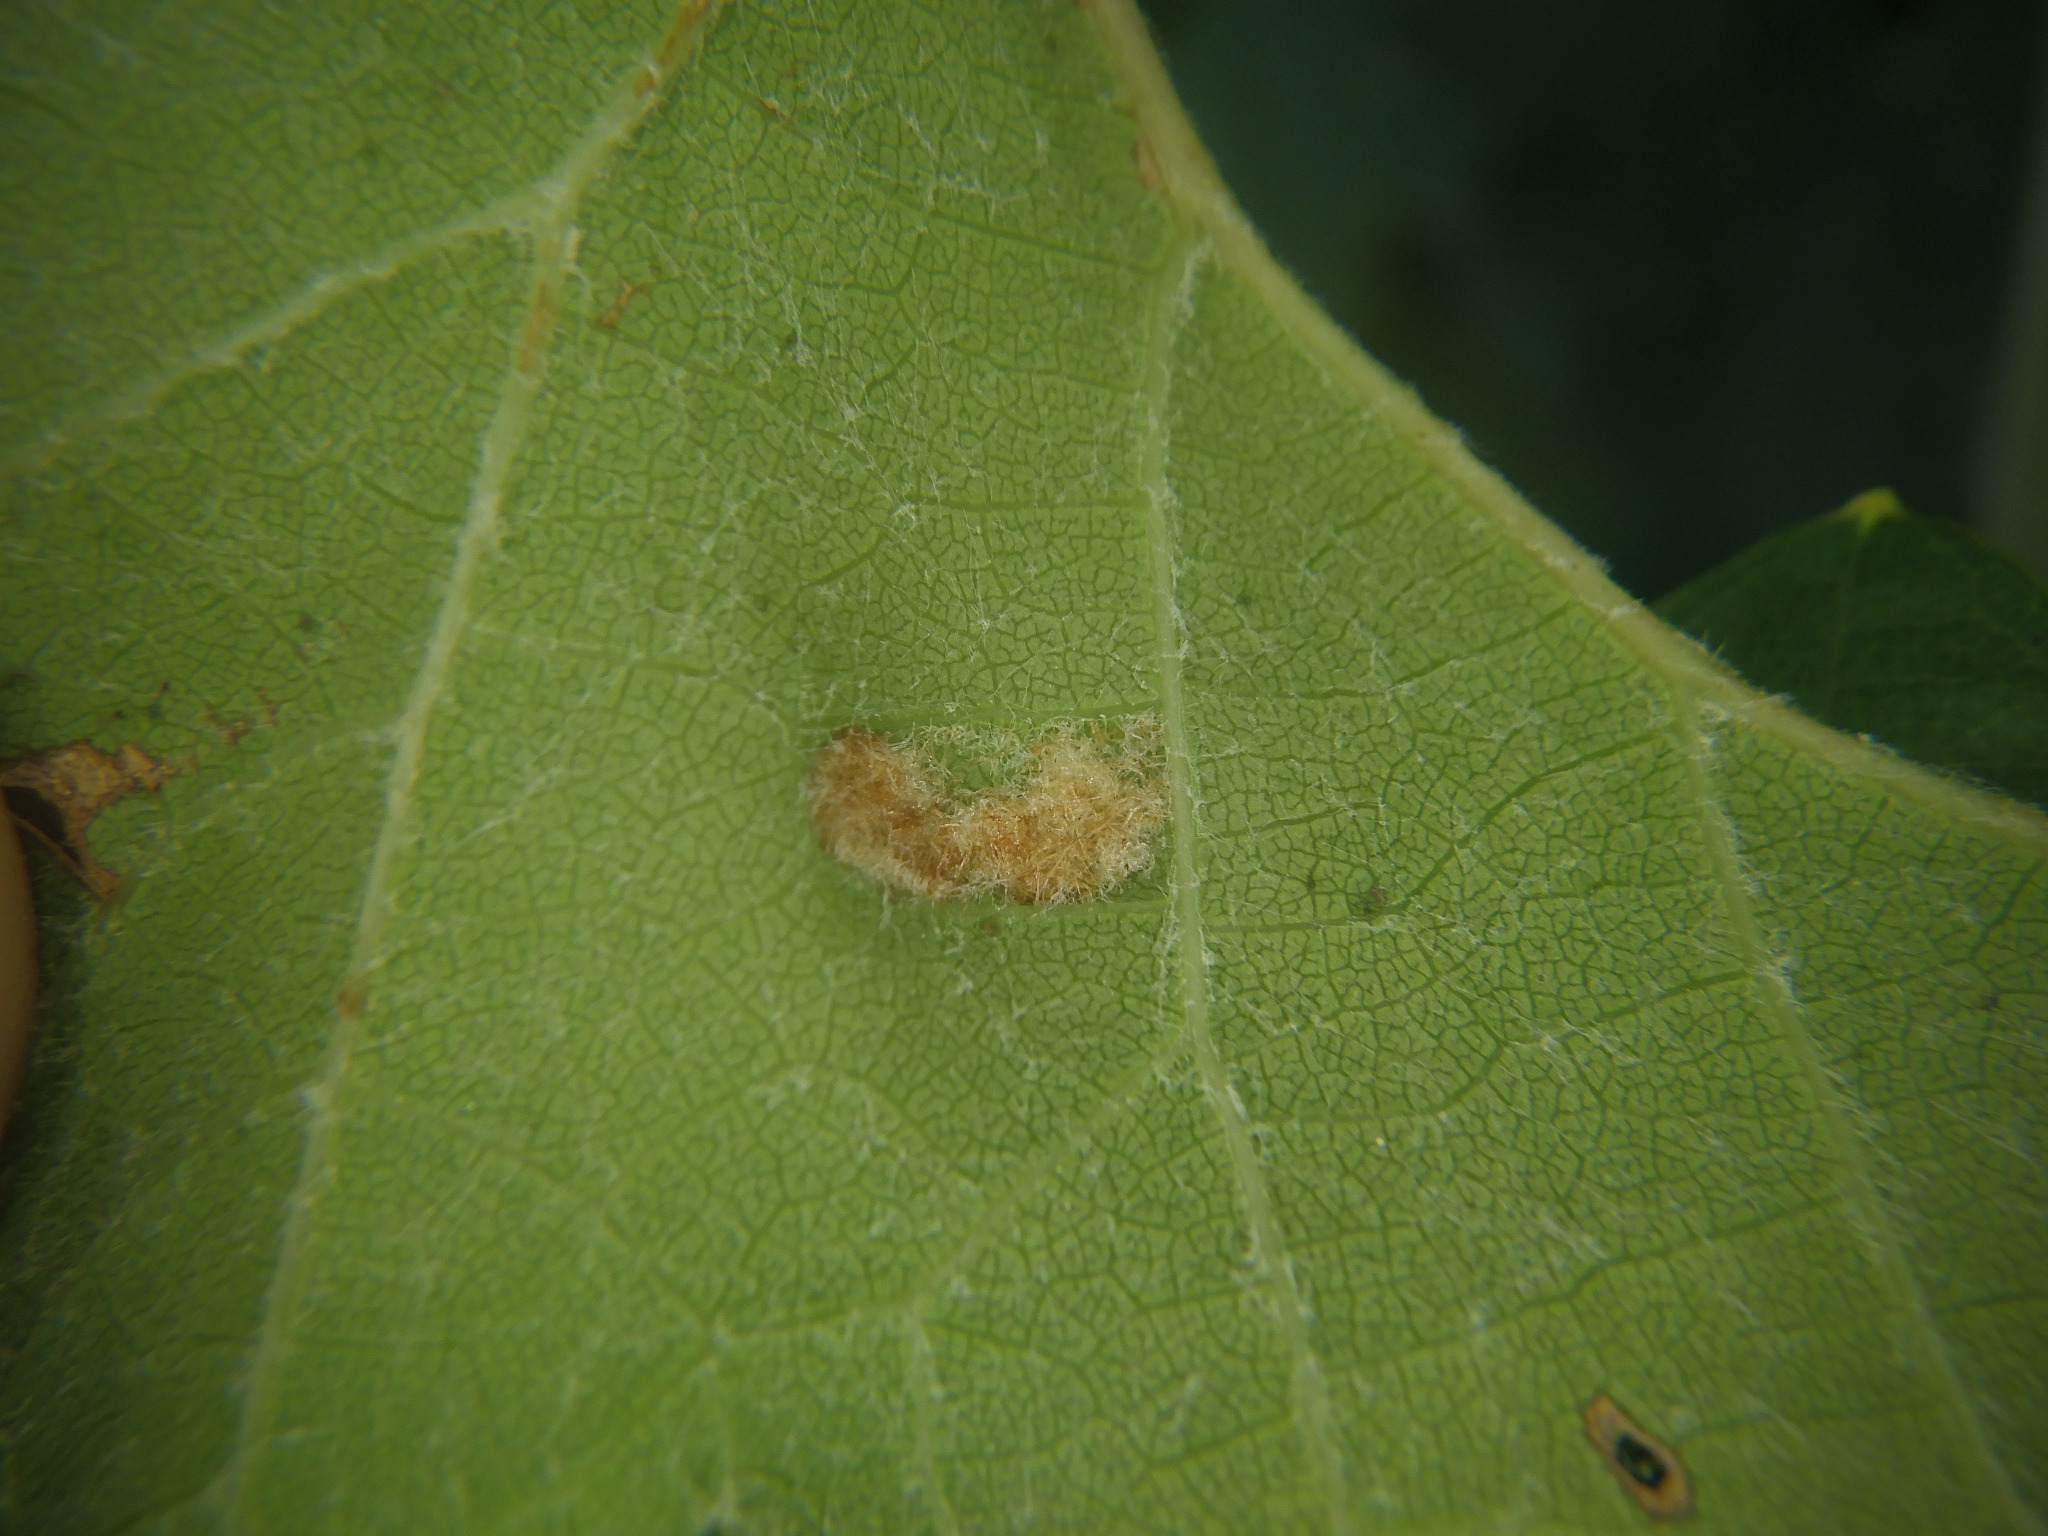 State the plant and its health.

grapevine, grape erineum mite
